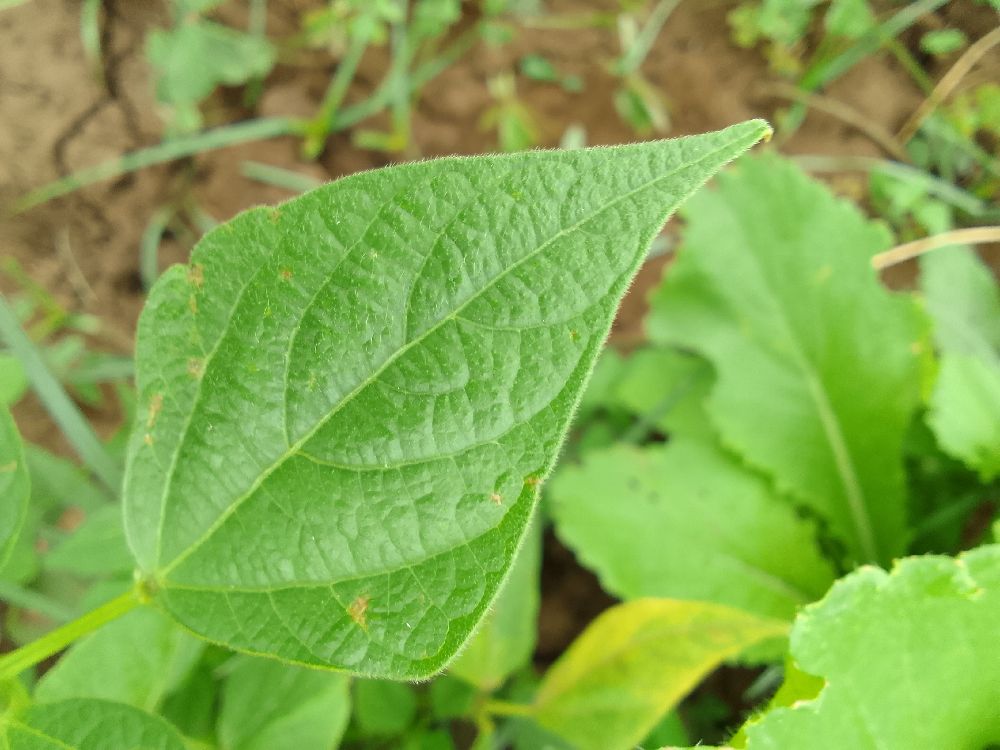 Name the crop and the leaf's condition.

common bean, healthy
